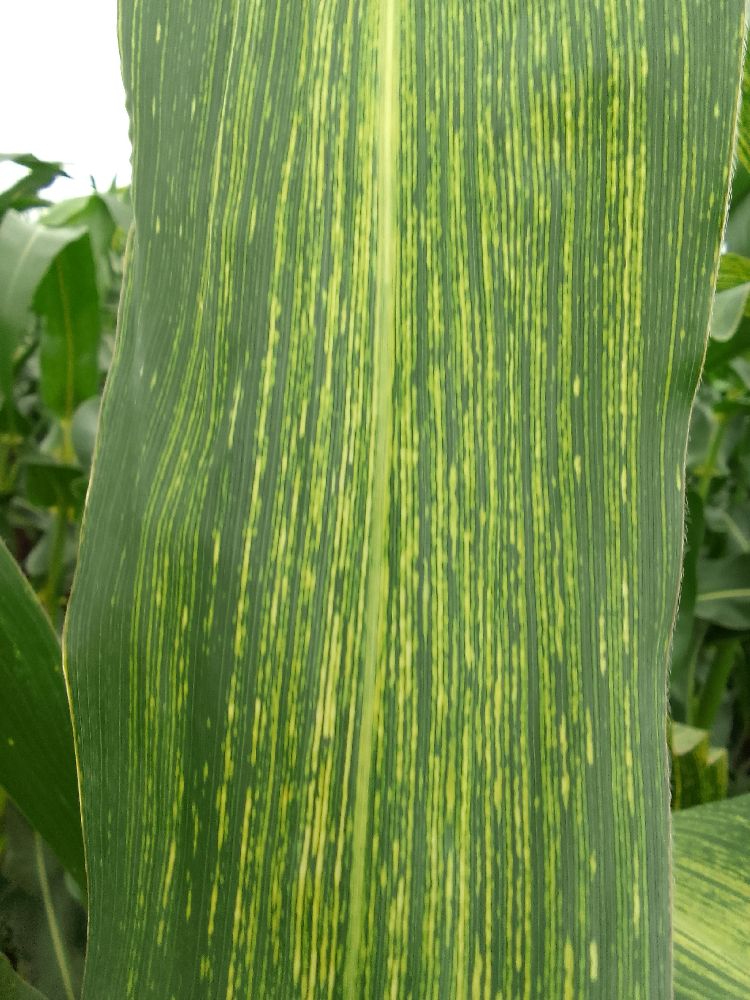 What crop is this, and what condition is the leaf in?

maize, maize streak virus
